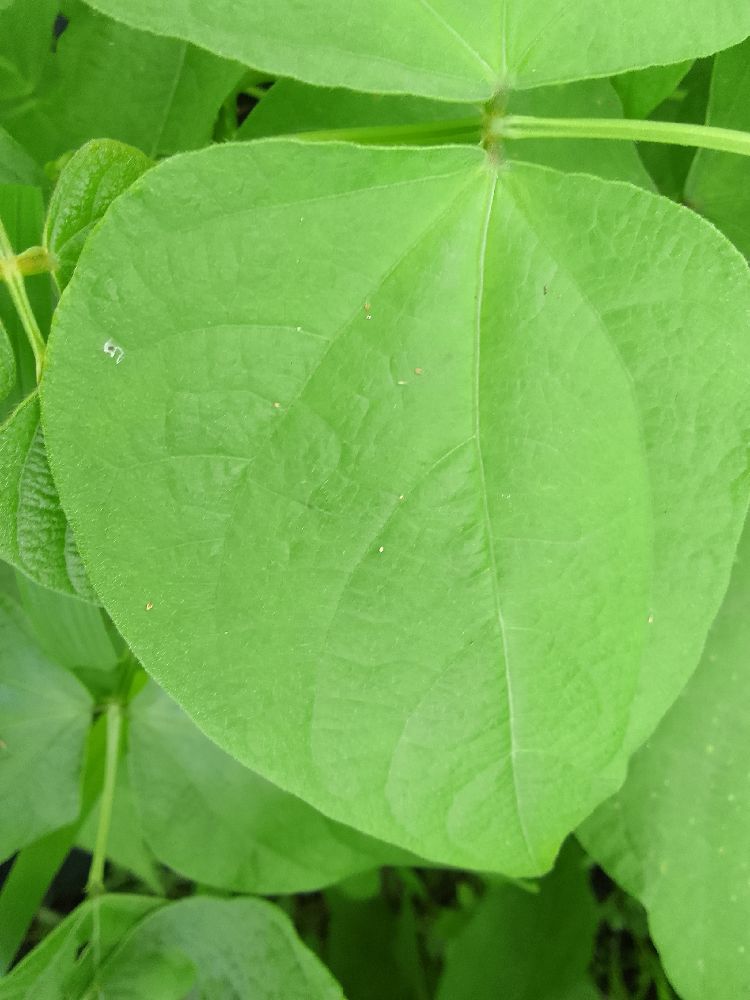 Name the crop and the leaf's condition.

common bean, healthy
